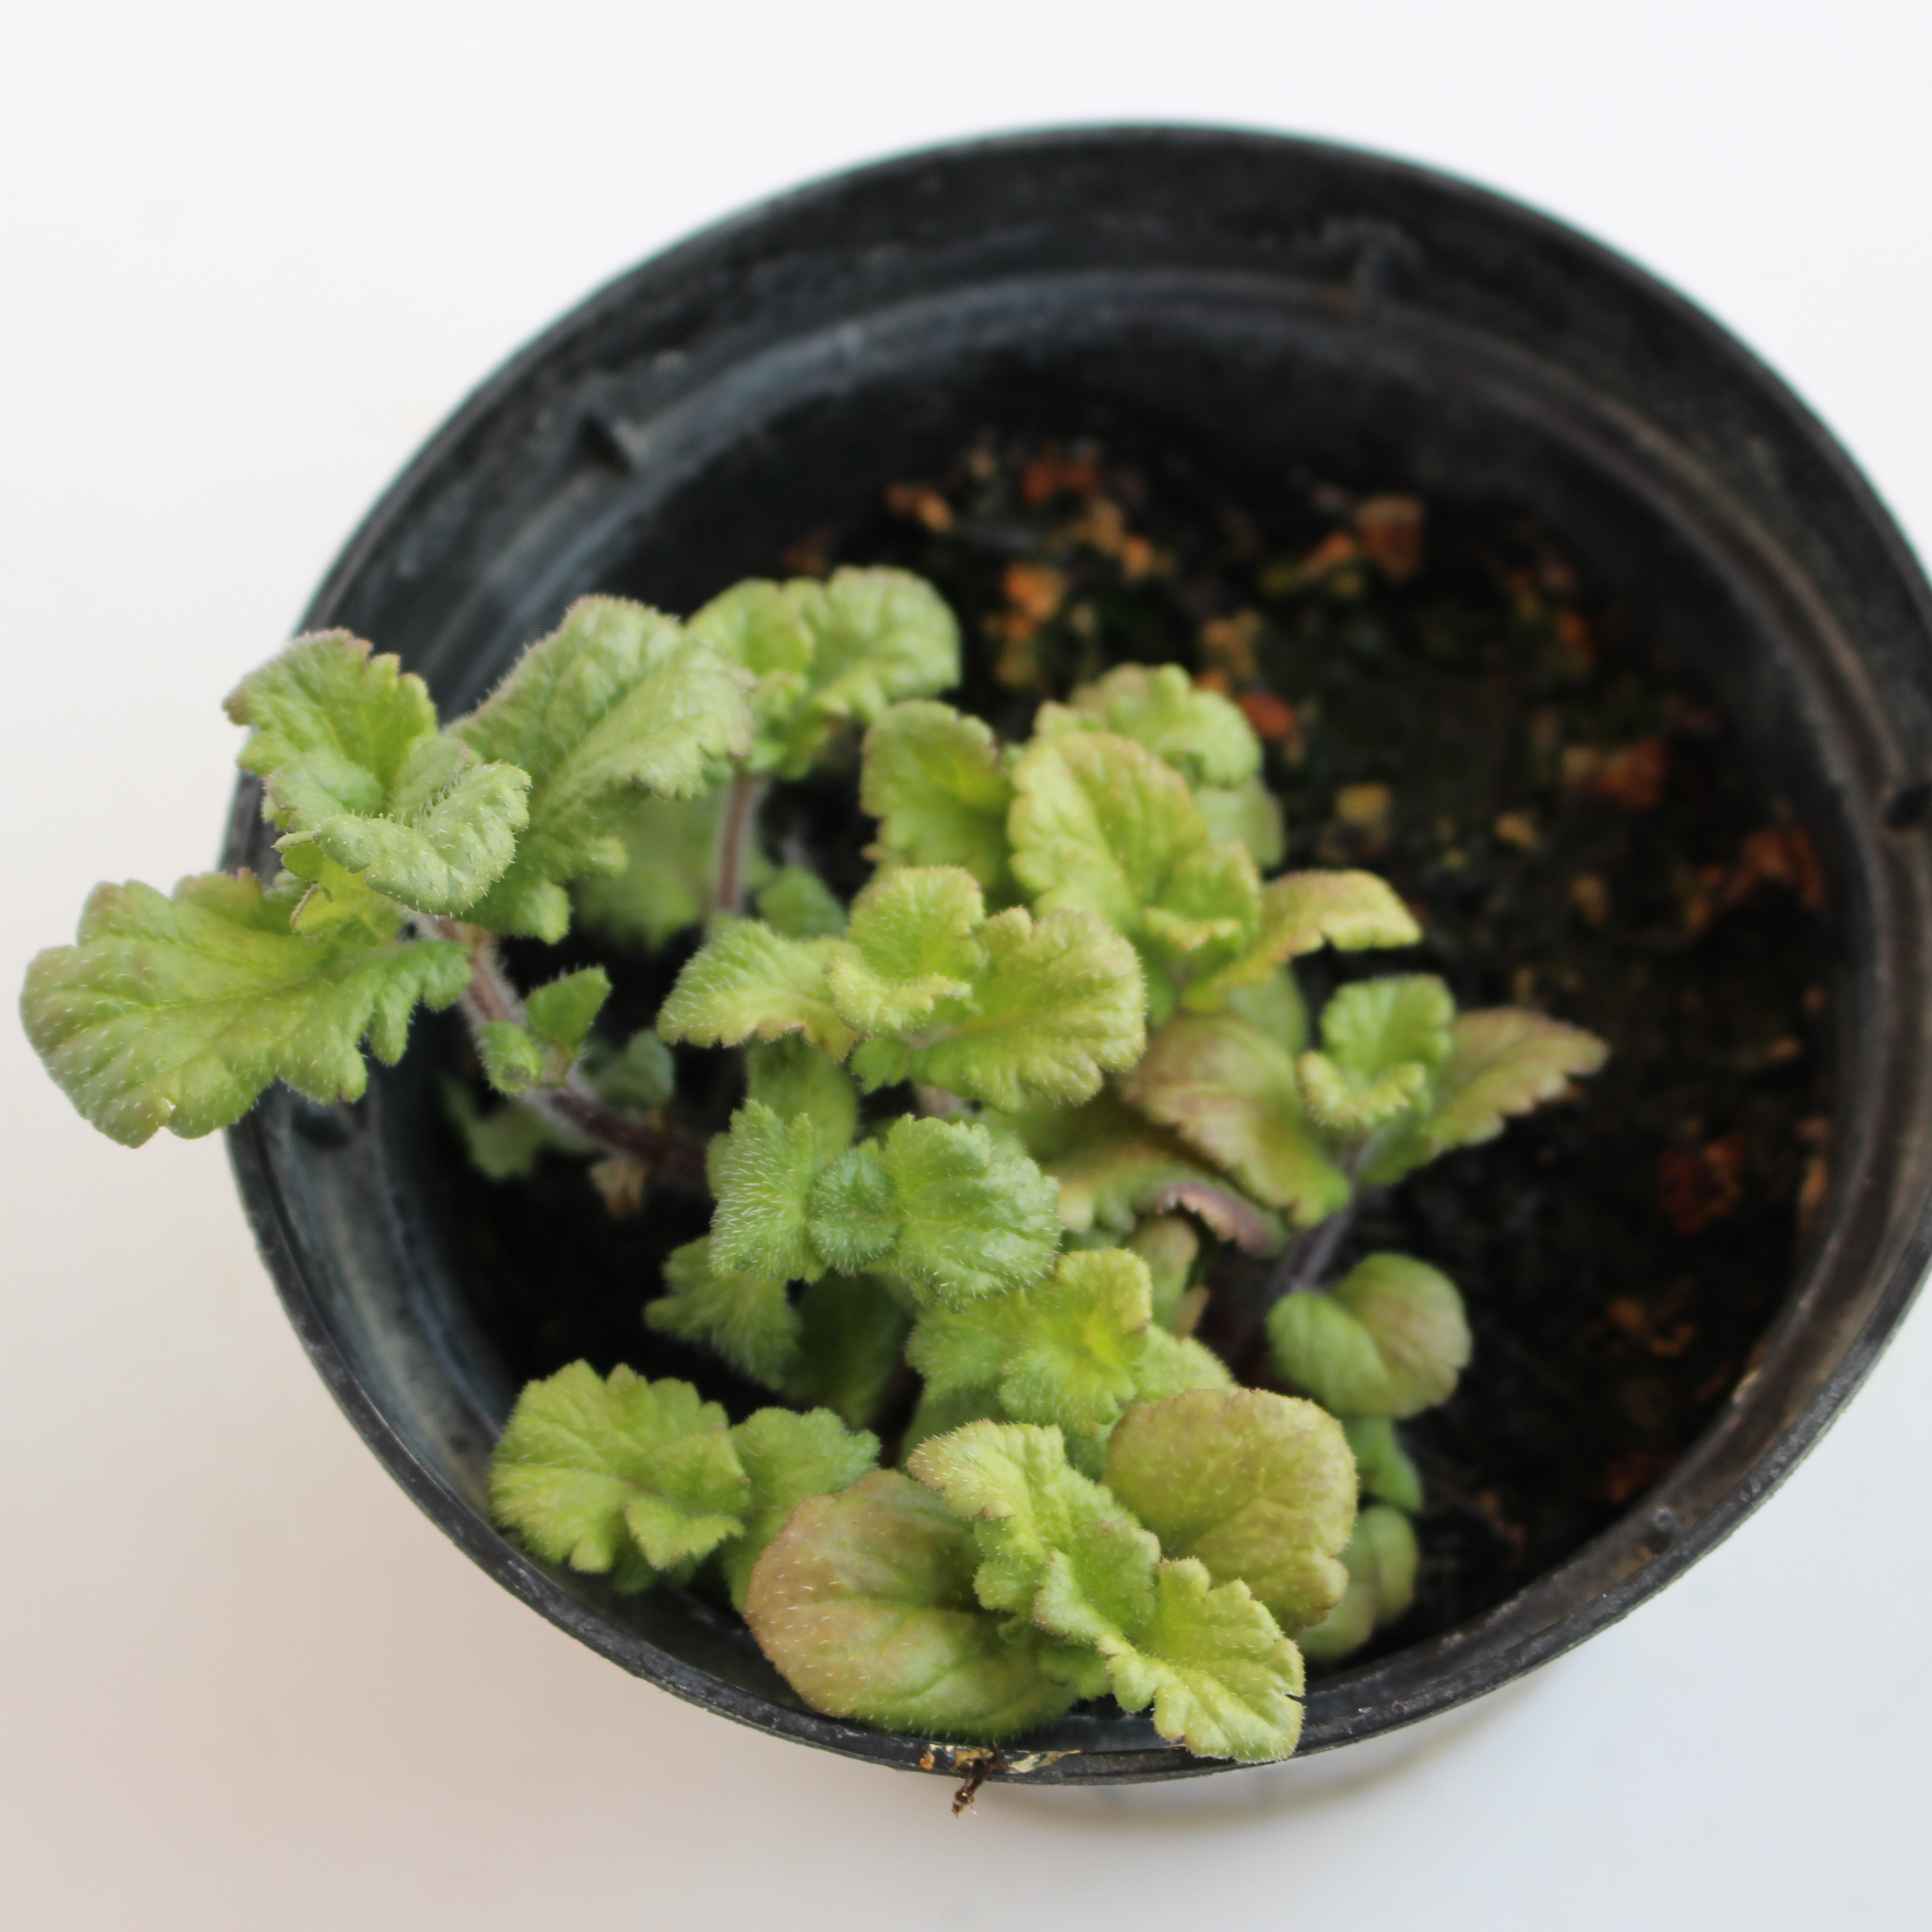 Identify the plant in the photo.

Veronica persica
